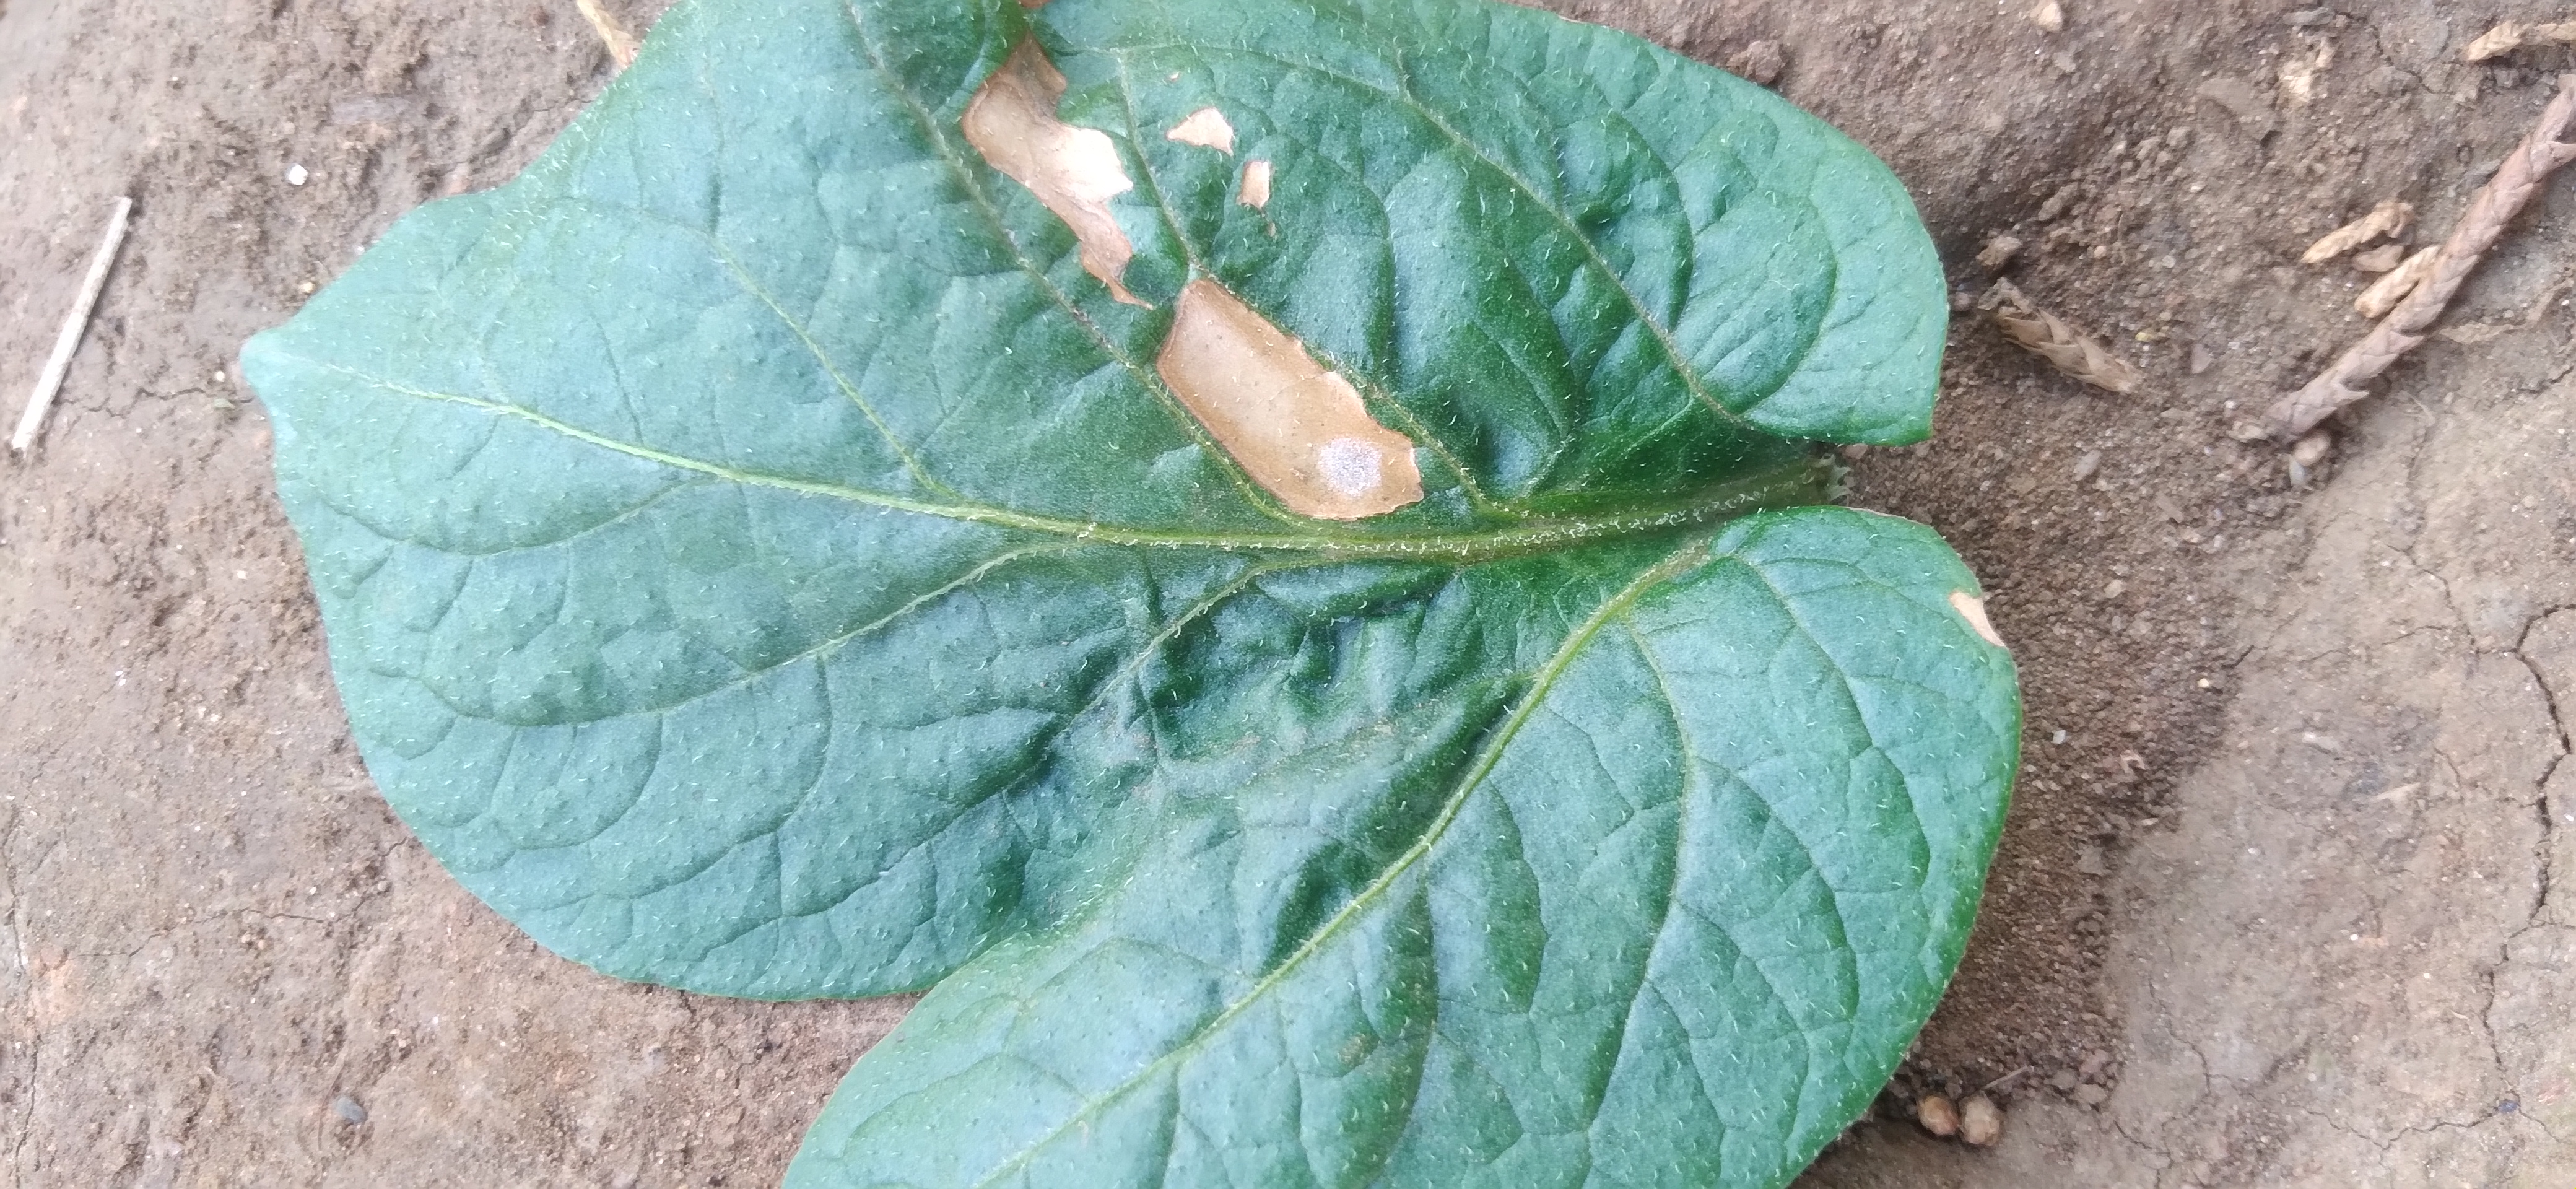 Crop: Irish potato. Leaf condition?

early blight
